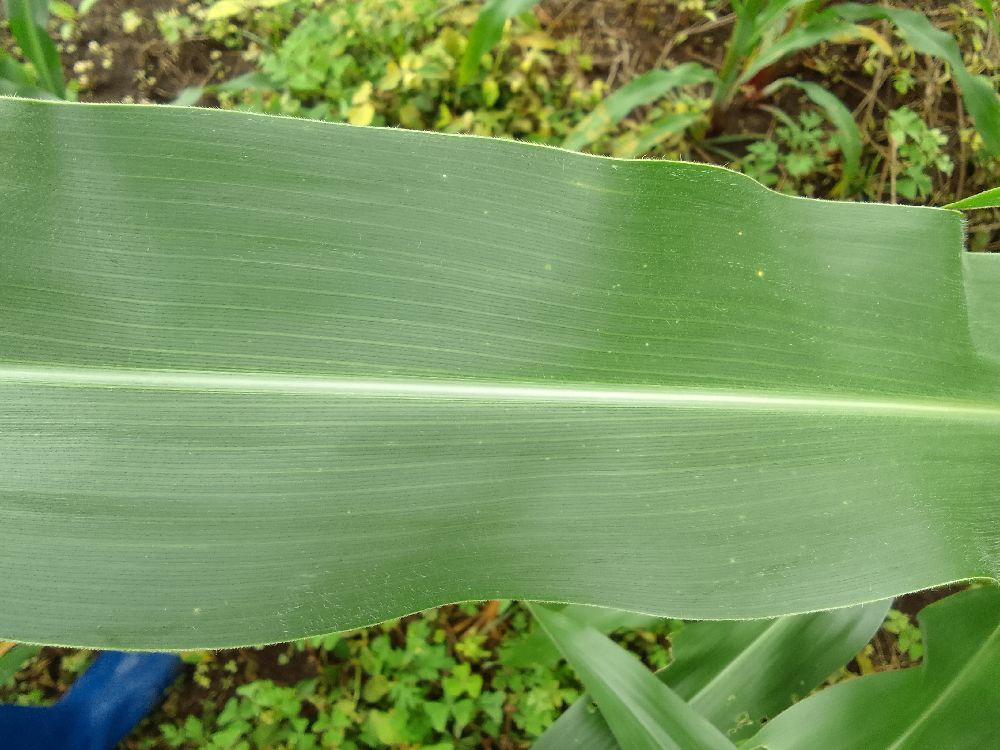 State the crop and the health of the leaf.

maize, healthy
